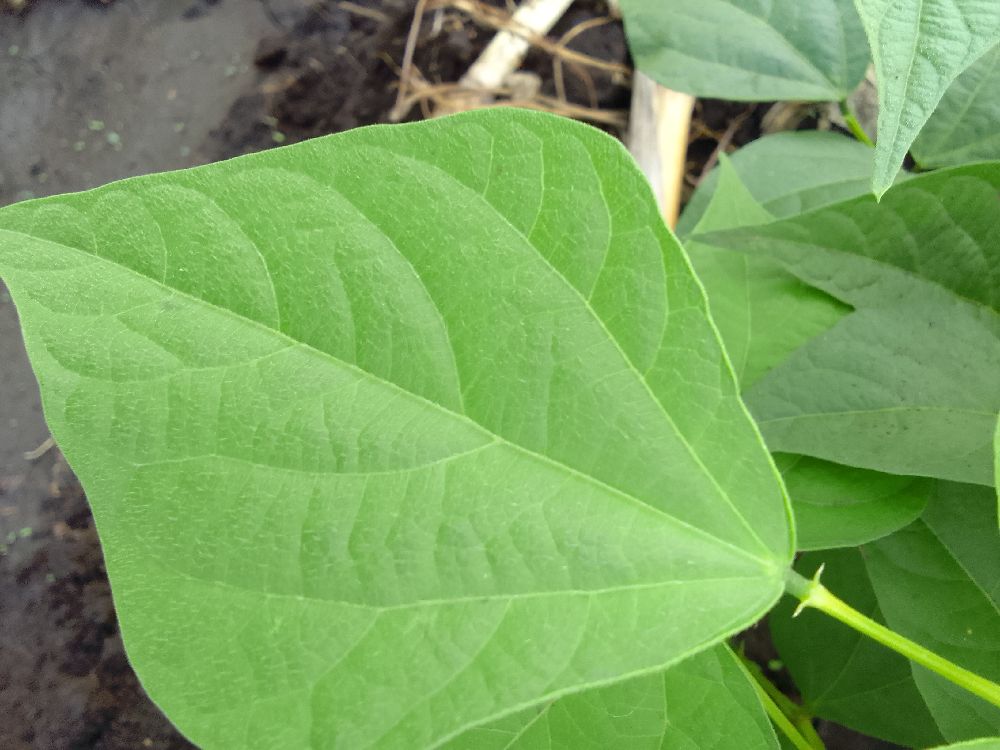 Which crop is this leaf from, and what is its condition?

common bean, healthy
